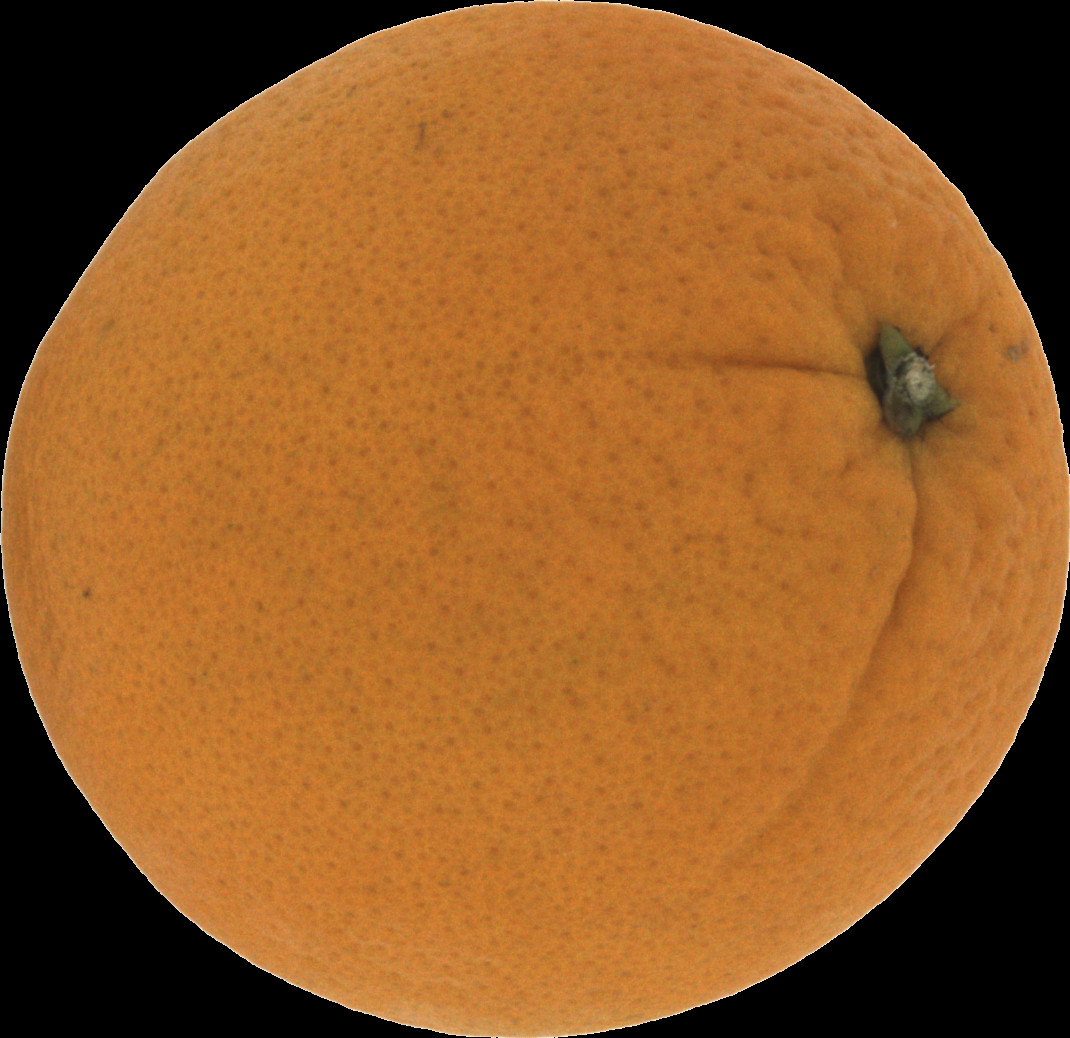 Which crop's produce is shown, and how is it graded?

orange, good
